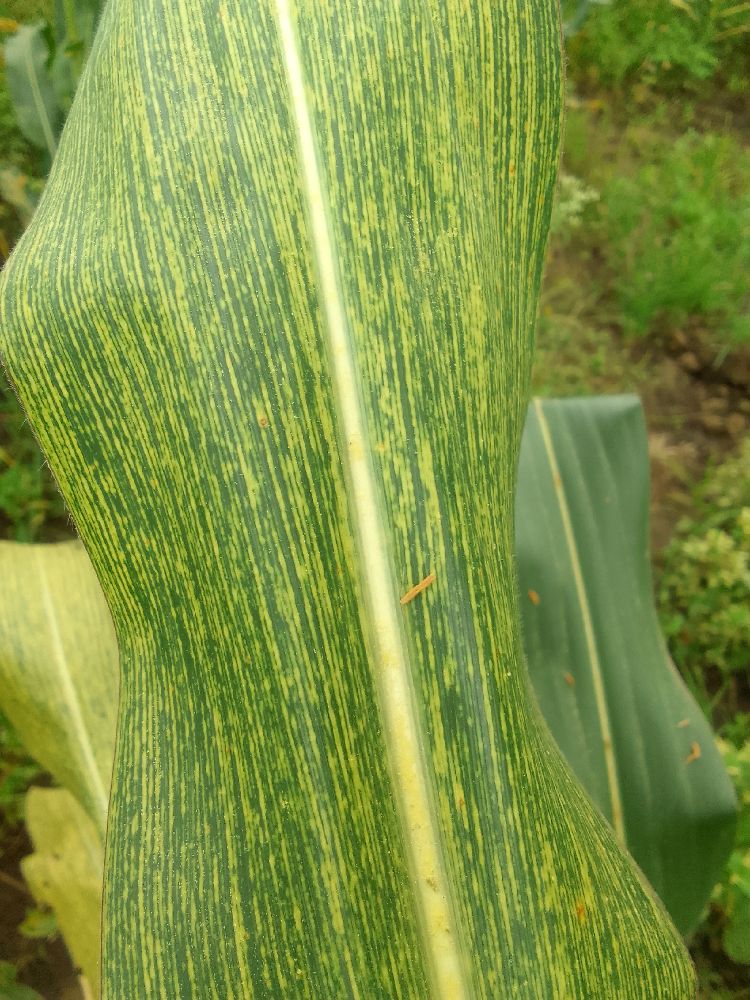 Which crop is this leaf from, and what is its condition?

maize, maize streak virus
